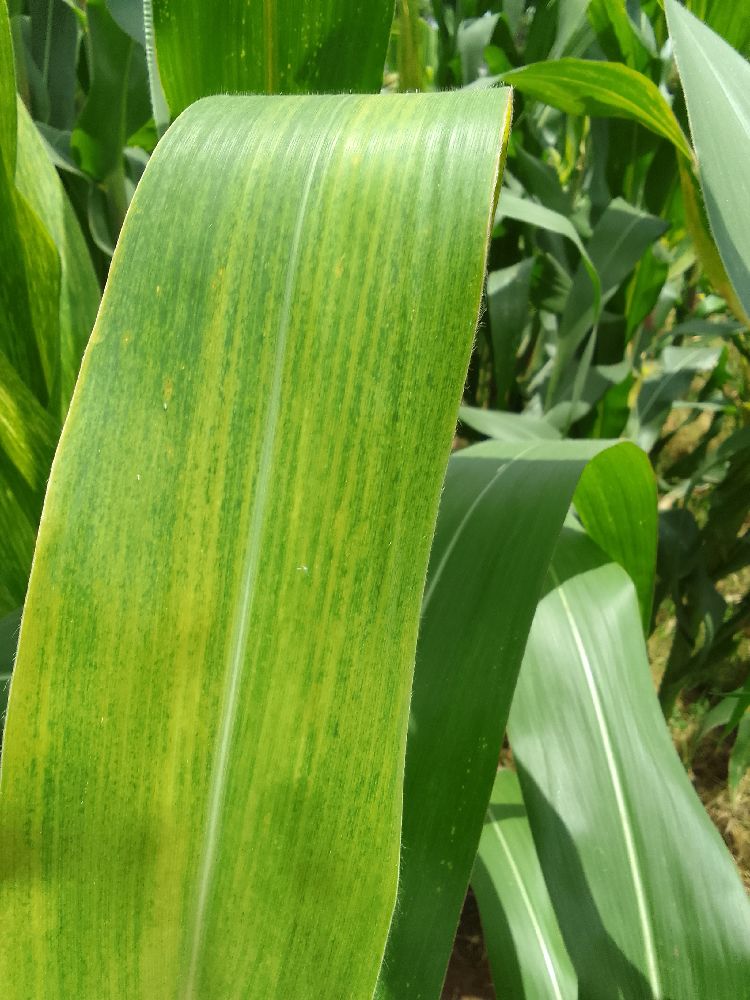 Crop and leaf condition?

maize, maize lethal necrosis
